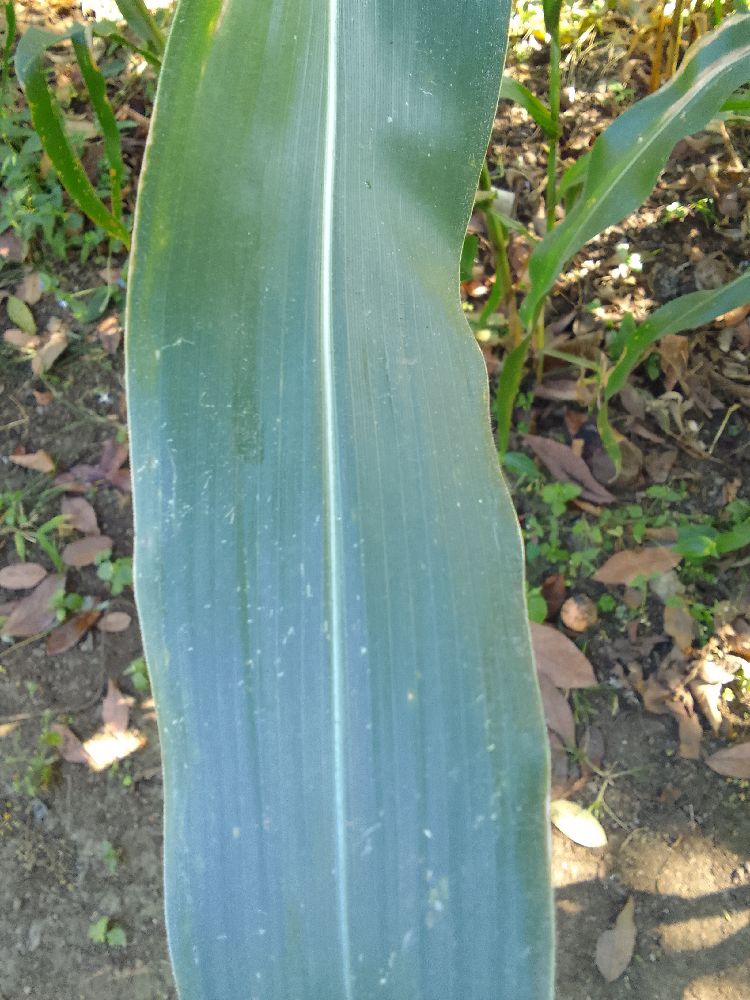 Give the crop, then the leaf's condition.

maize, healthy
